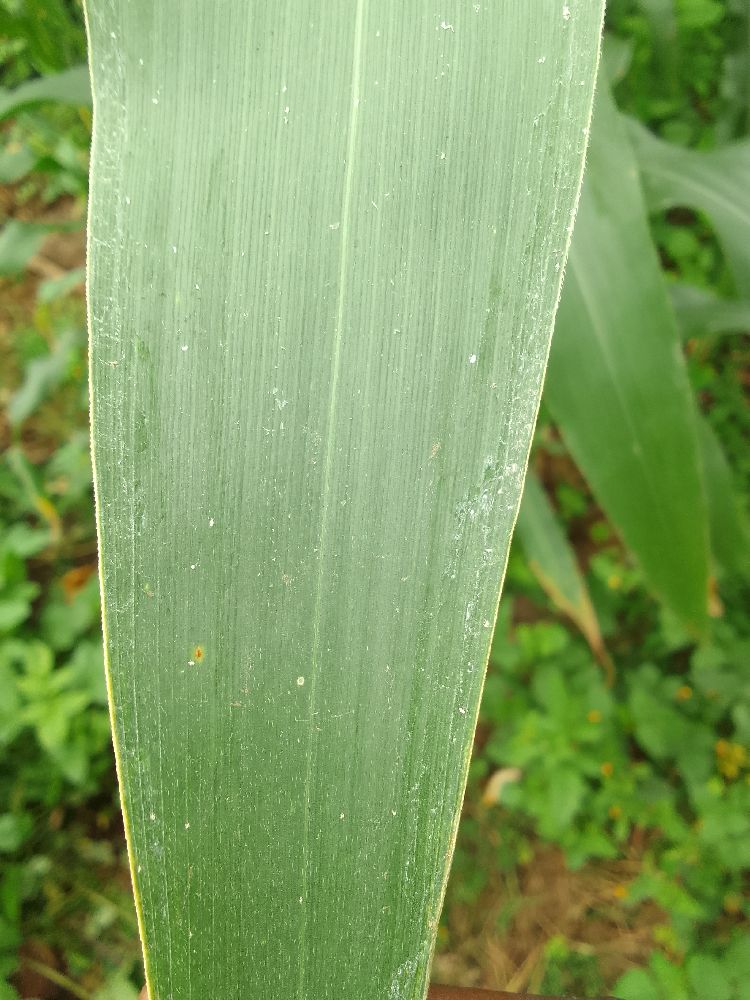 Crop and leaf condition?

maize, healthy
